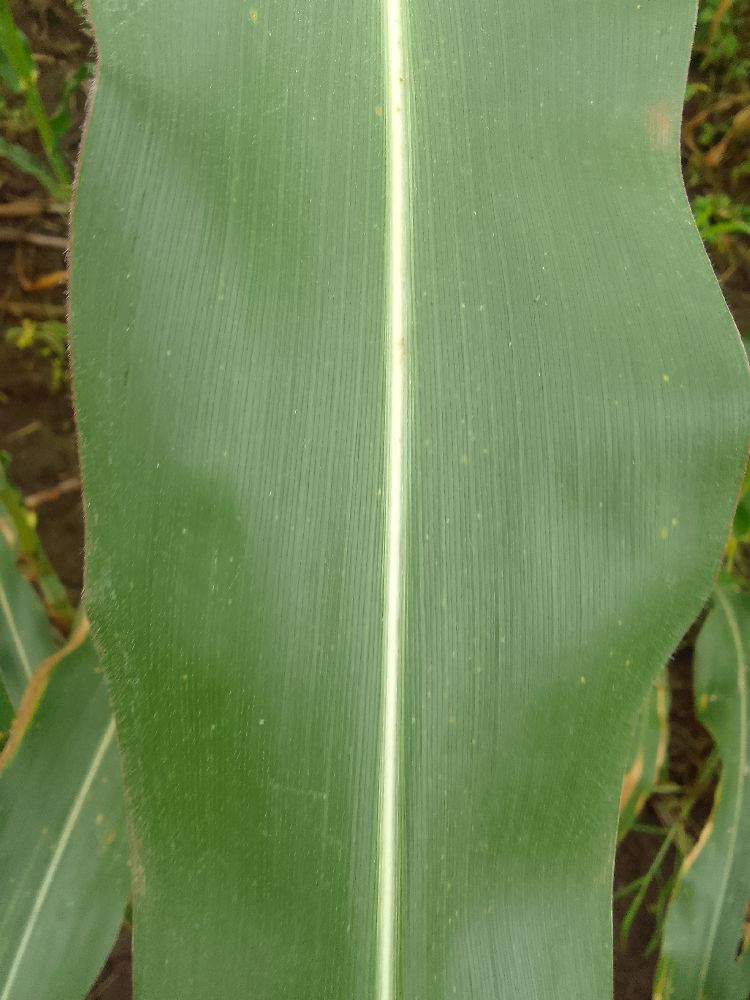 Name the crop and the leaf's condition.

maize, healthy
